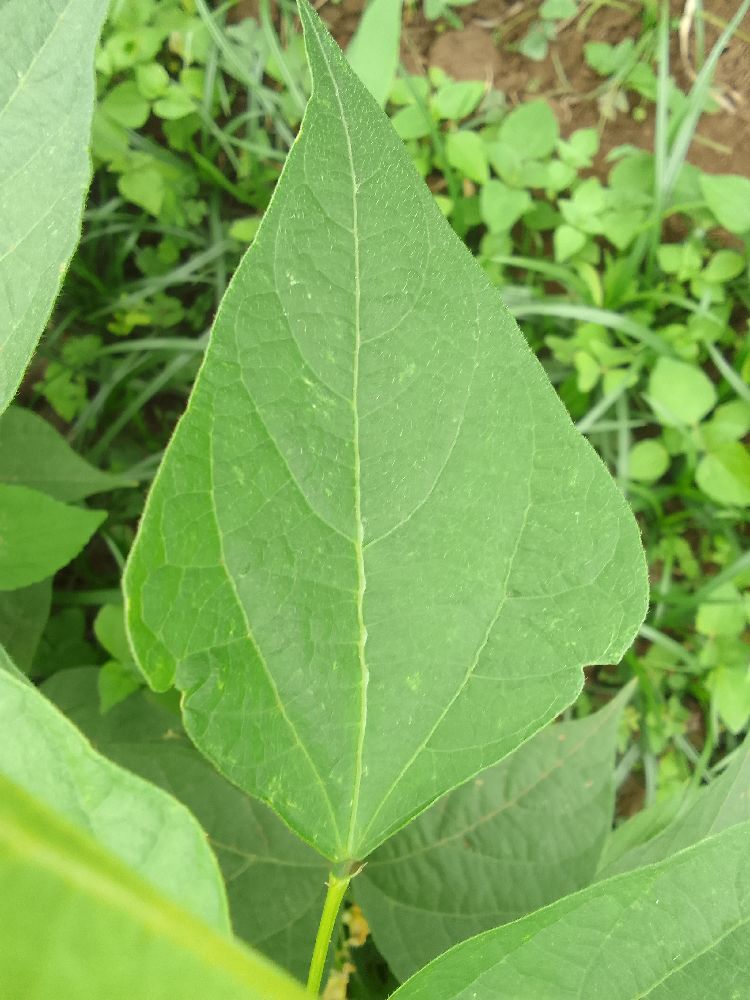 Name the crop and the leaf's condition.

common bean, healthy
